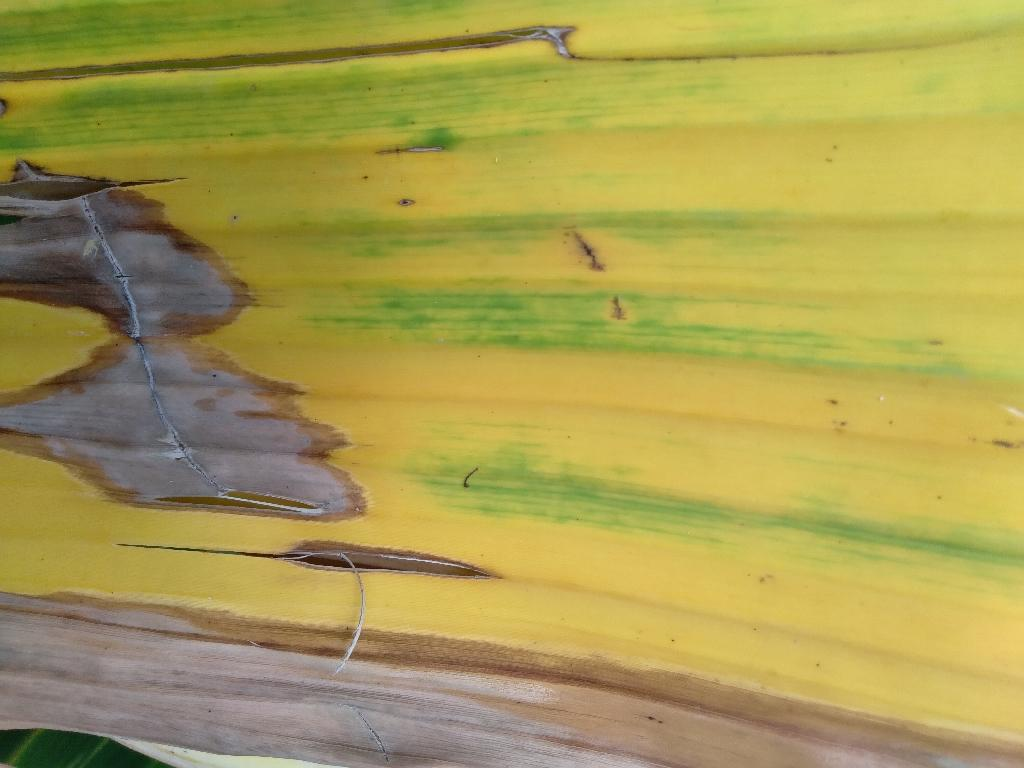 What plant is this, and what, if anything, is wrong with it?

banana, fusarium wilt race 1
